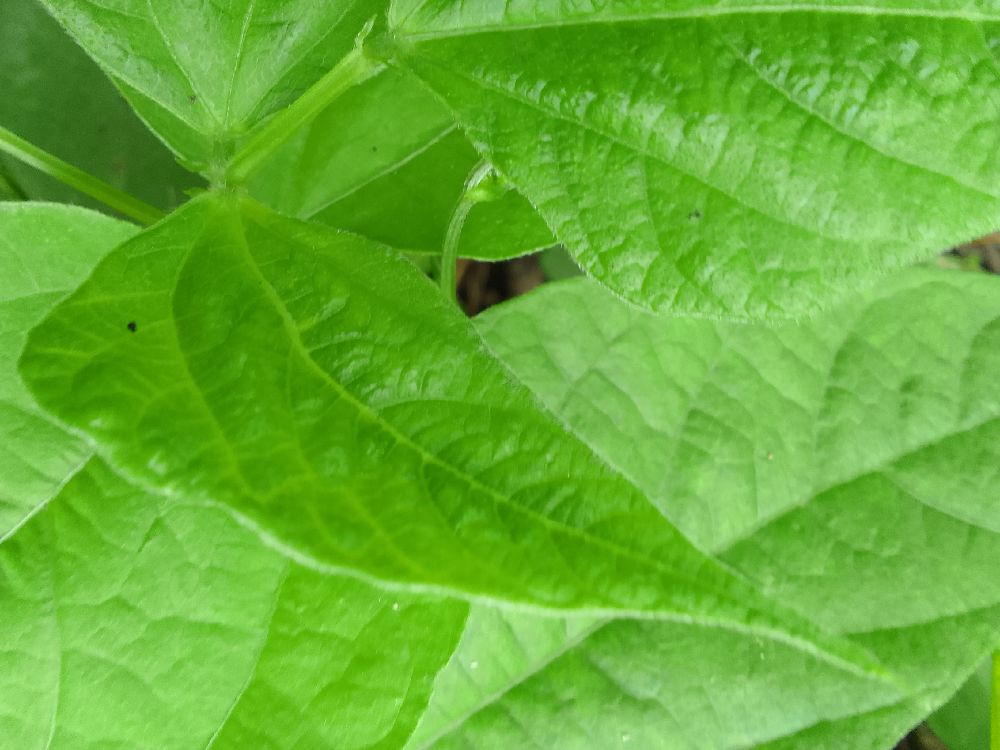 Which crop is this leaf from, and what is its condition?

common bean, healthy
